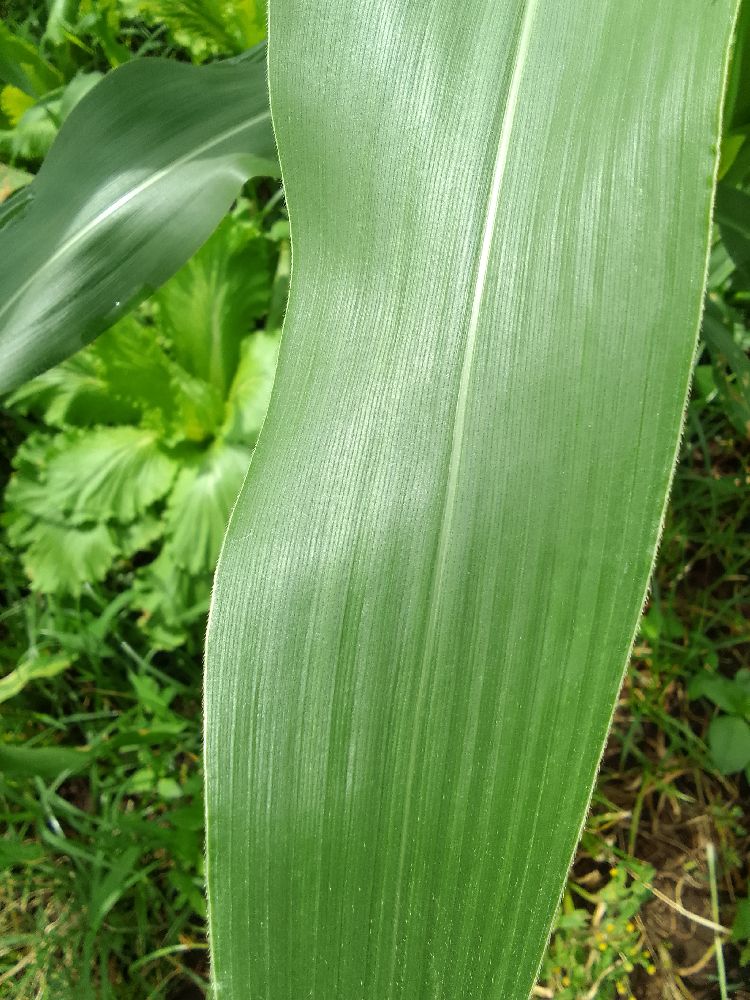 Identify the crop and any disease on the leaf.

maize, healthy
